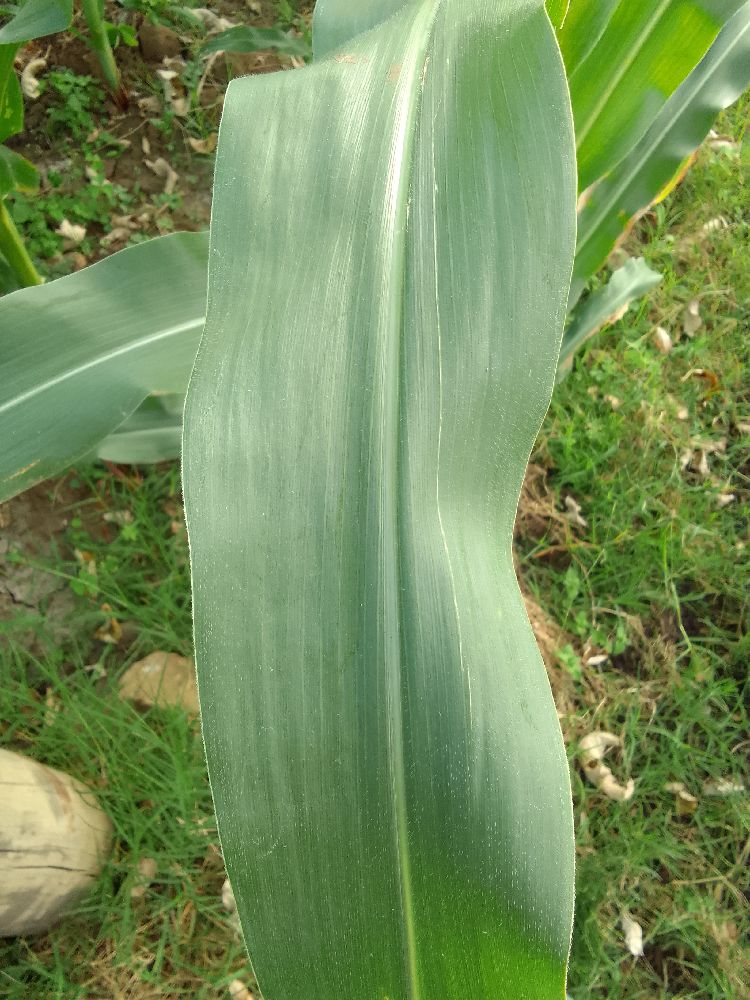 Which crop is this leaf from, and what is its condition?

maize, healthy
